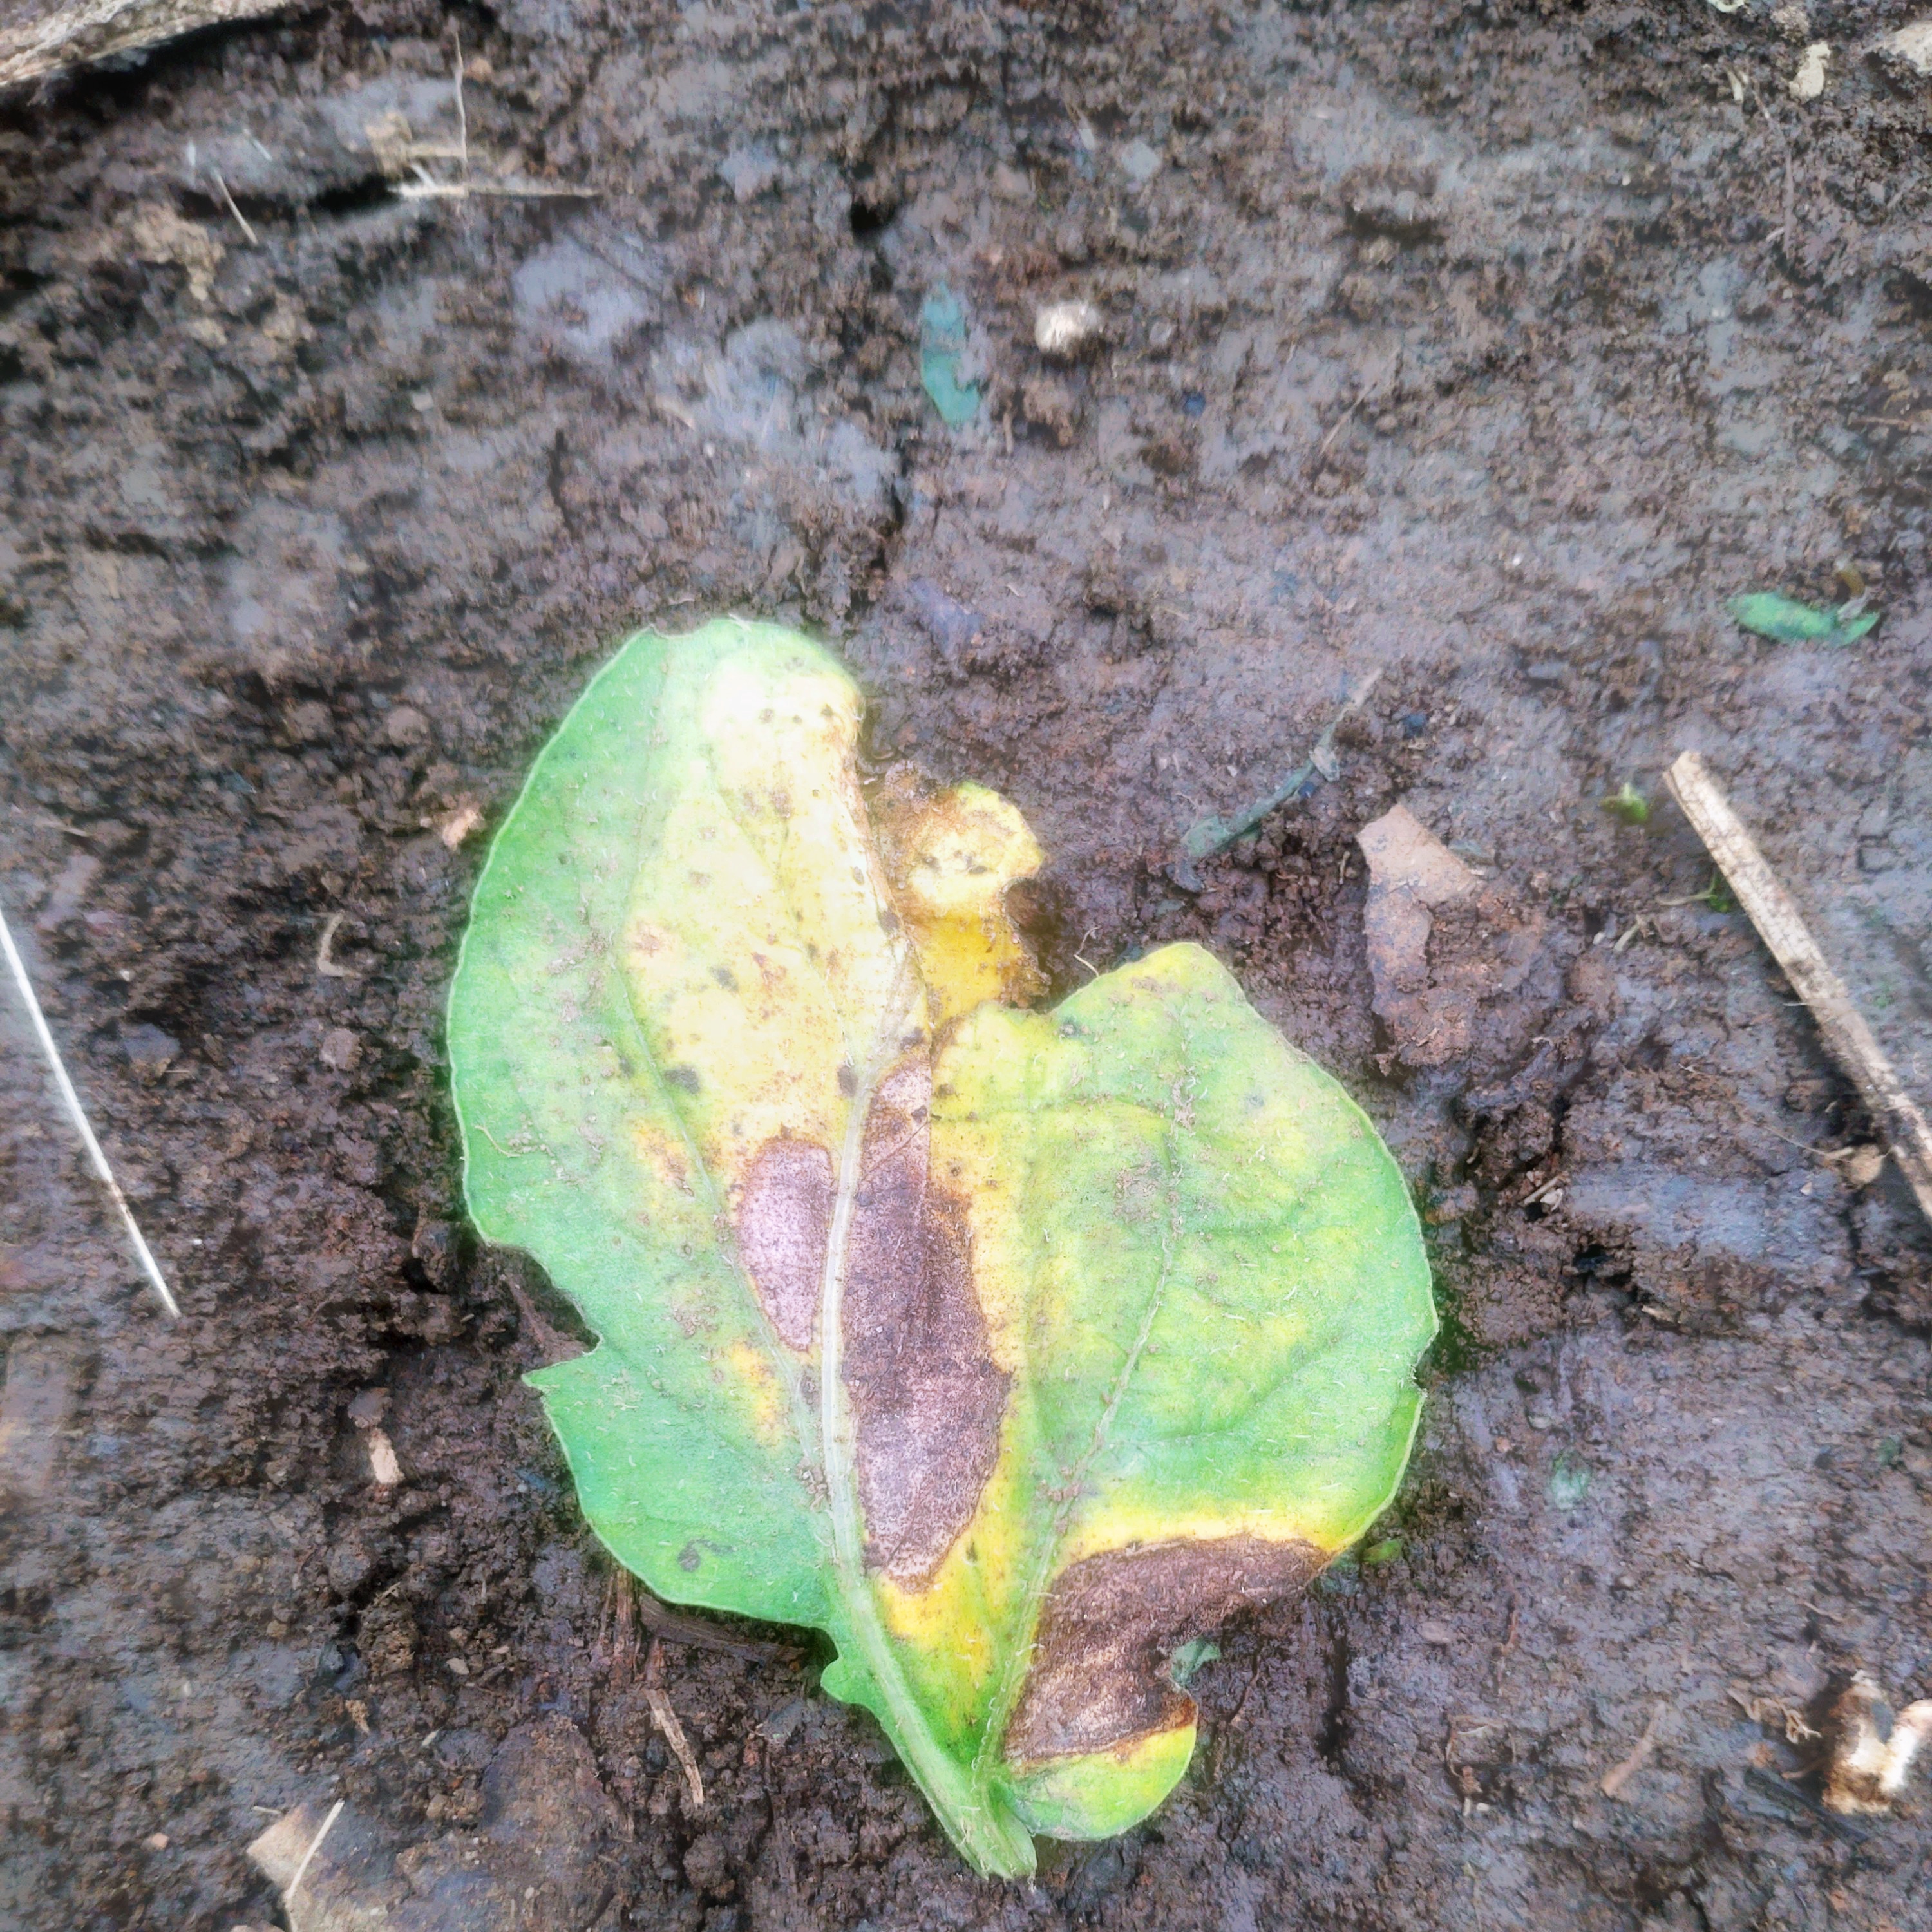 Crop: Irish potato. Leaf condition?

late blight
